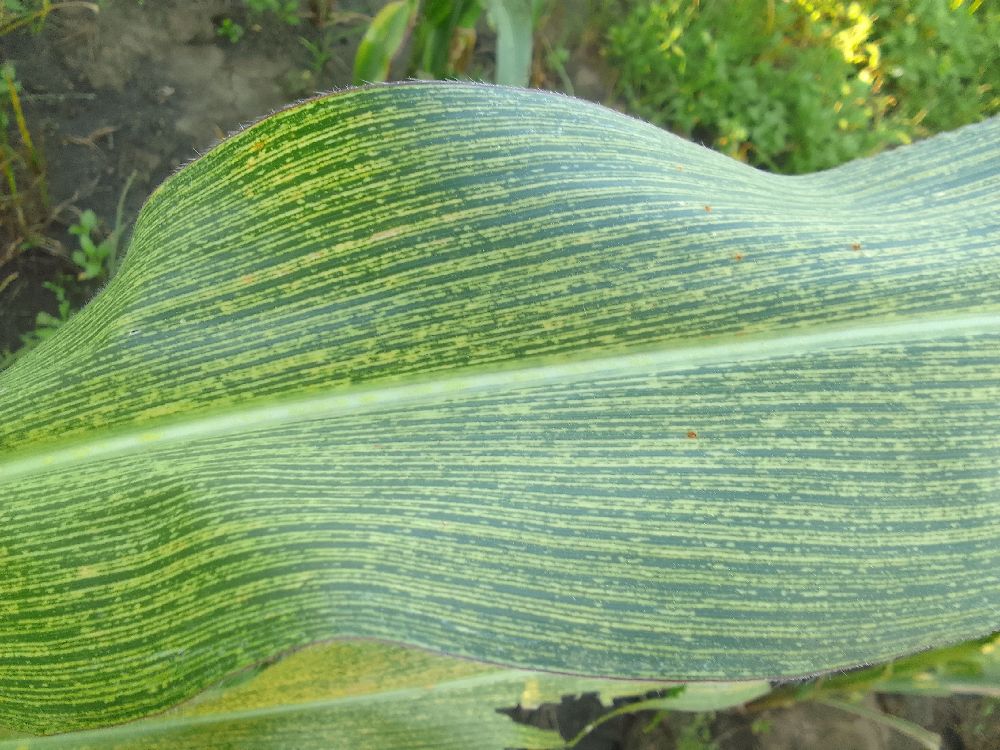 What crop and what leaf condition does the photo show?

maize, maize streak virus
